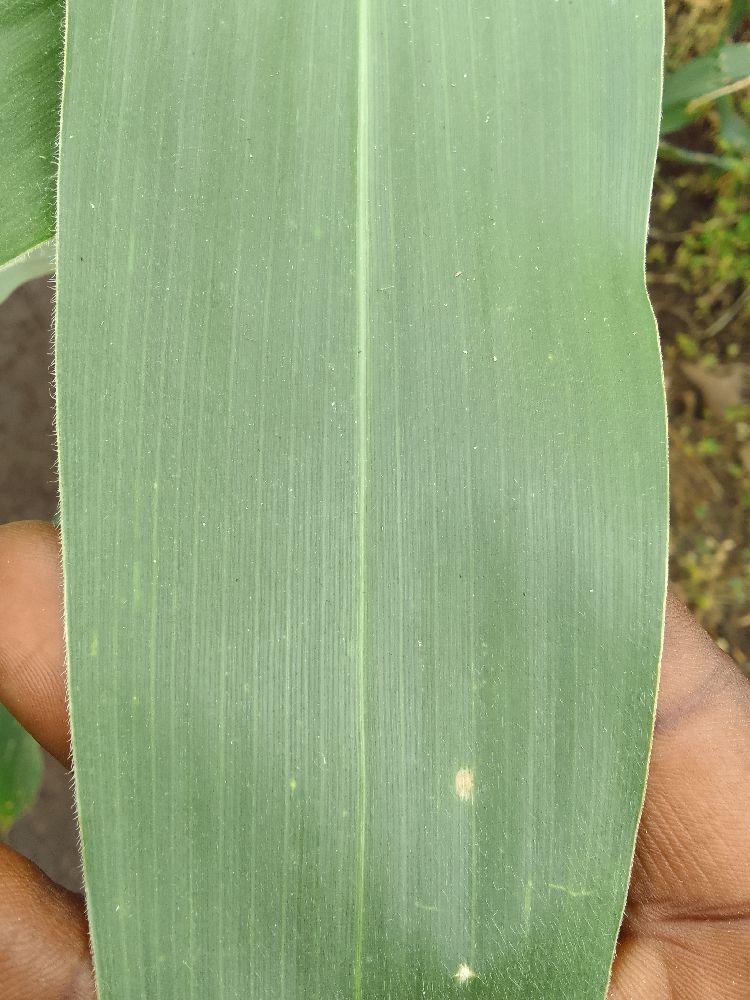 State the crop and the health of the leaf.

maize, healthy
